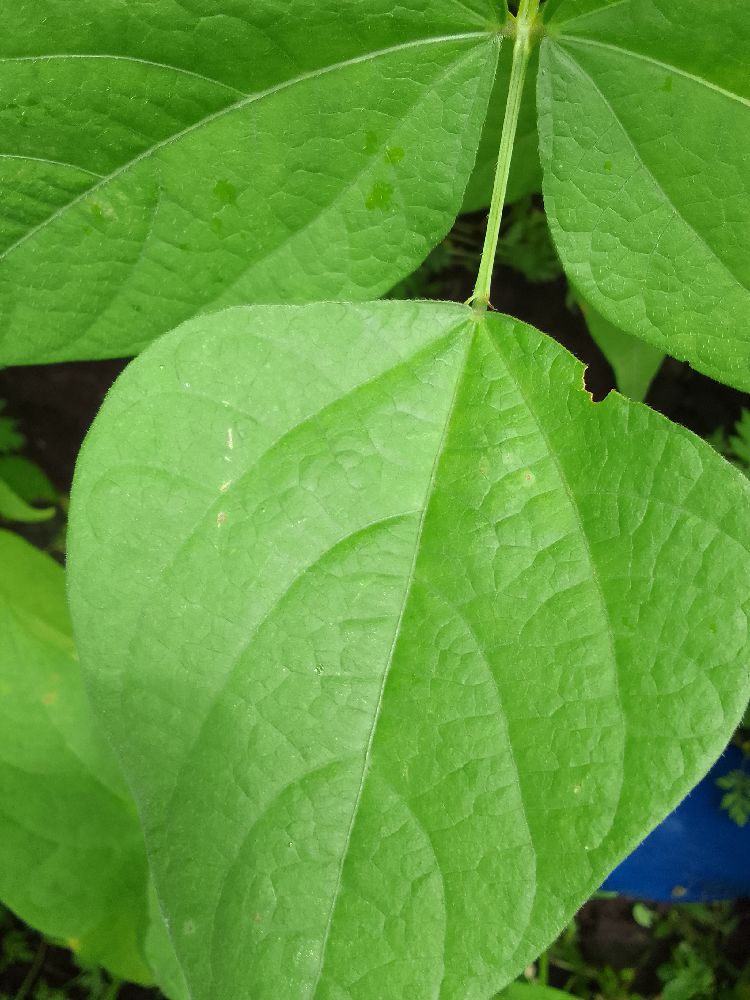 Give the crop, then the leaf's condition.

common bean, healthy
